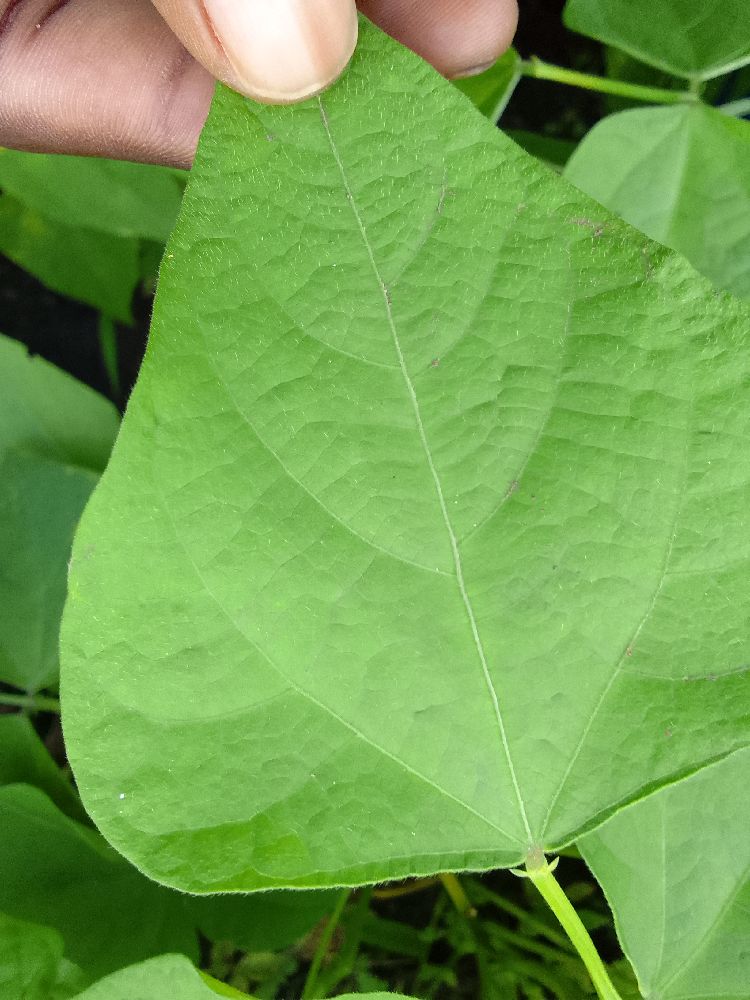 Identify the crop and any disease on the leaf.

common bean, healthy
